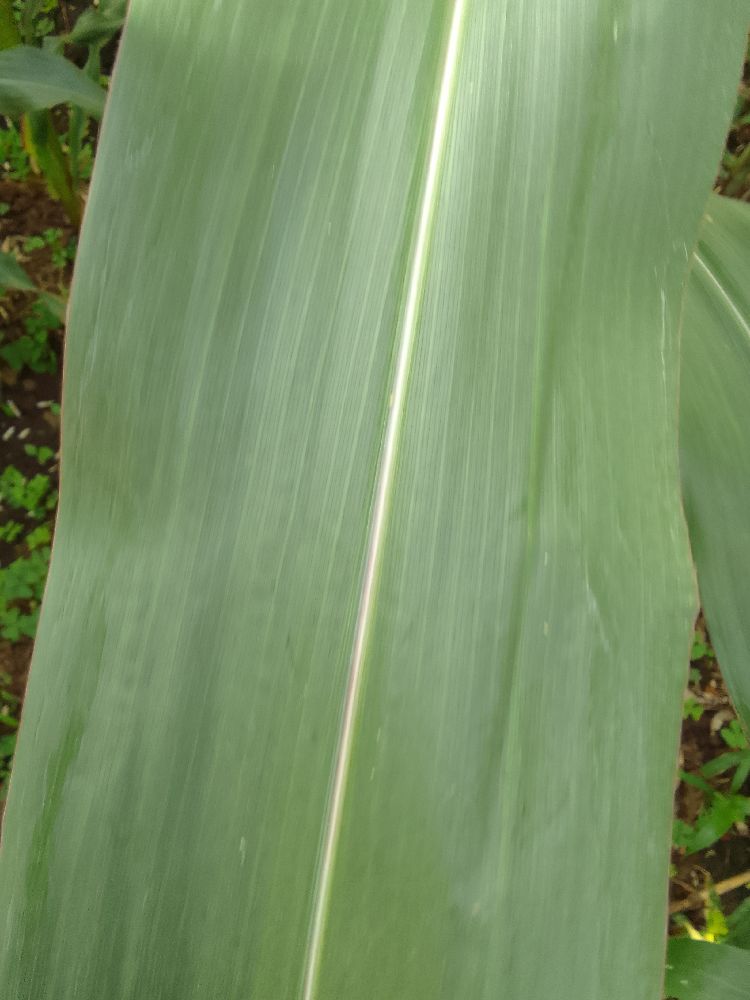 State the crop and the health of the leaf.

maize, healthy
